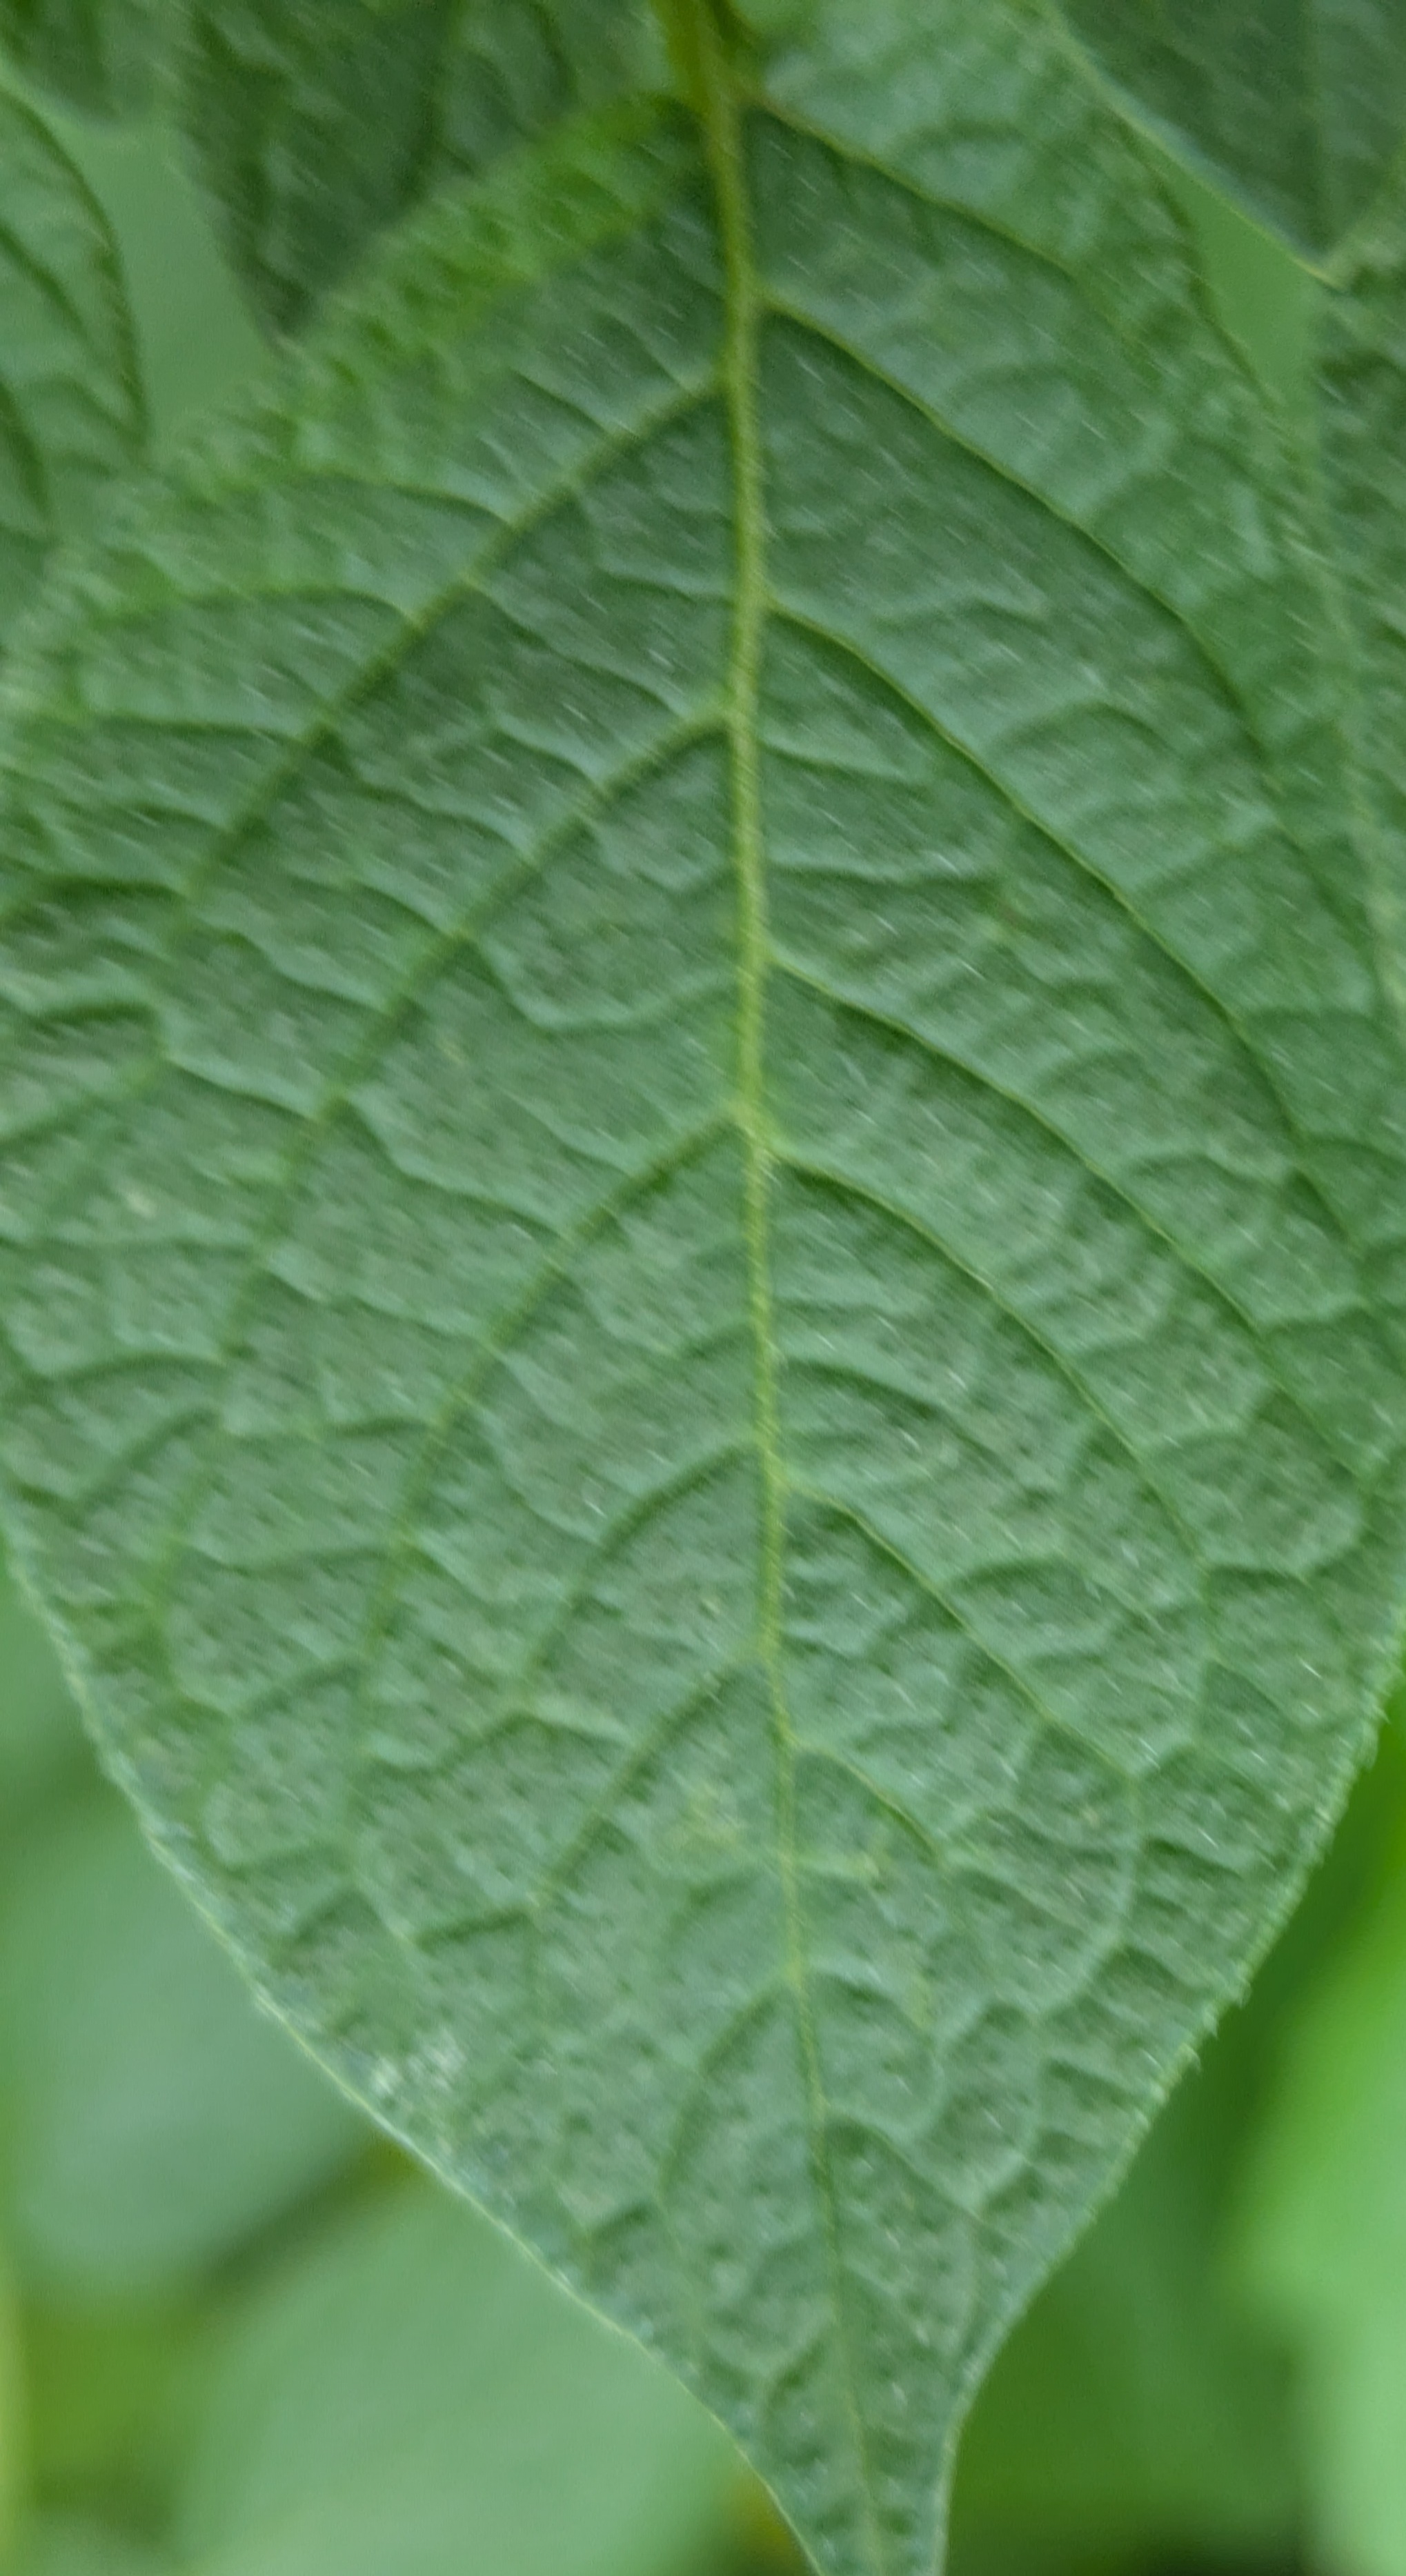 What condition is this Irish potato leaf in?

healthy
